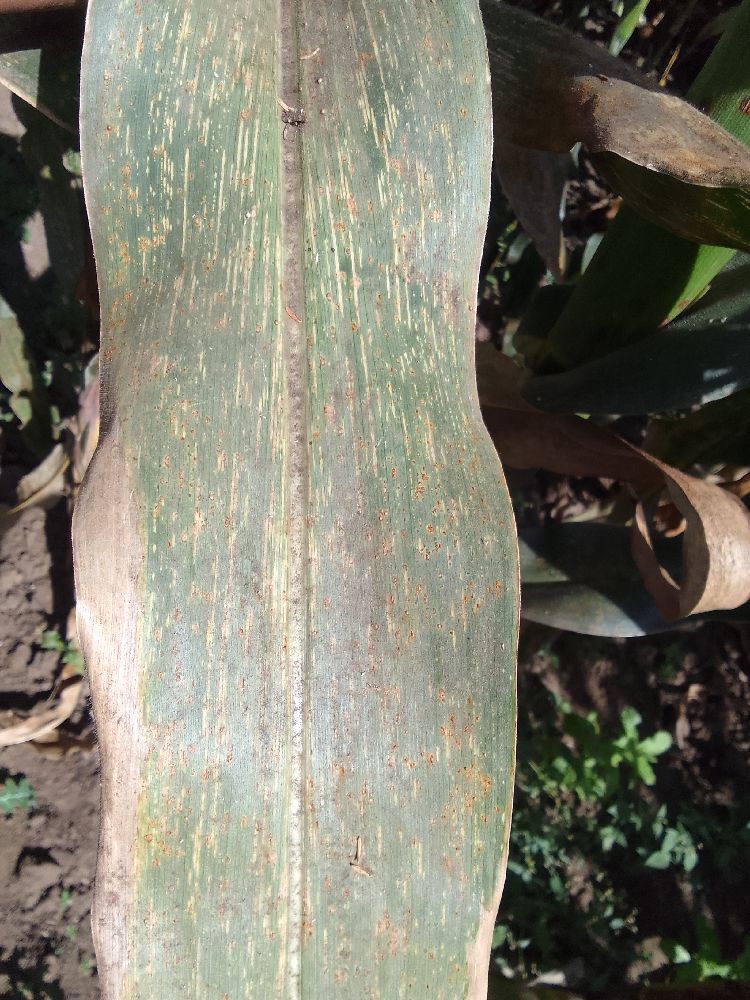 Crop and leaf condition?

maize, maize streak virus
